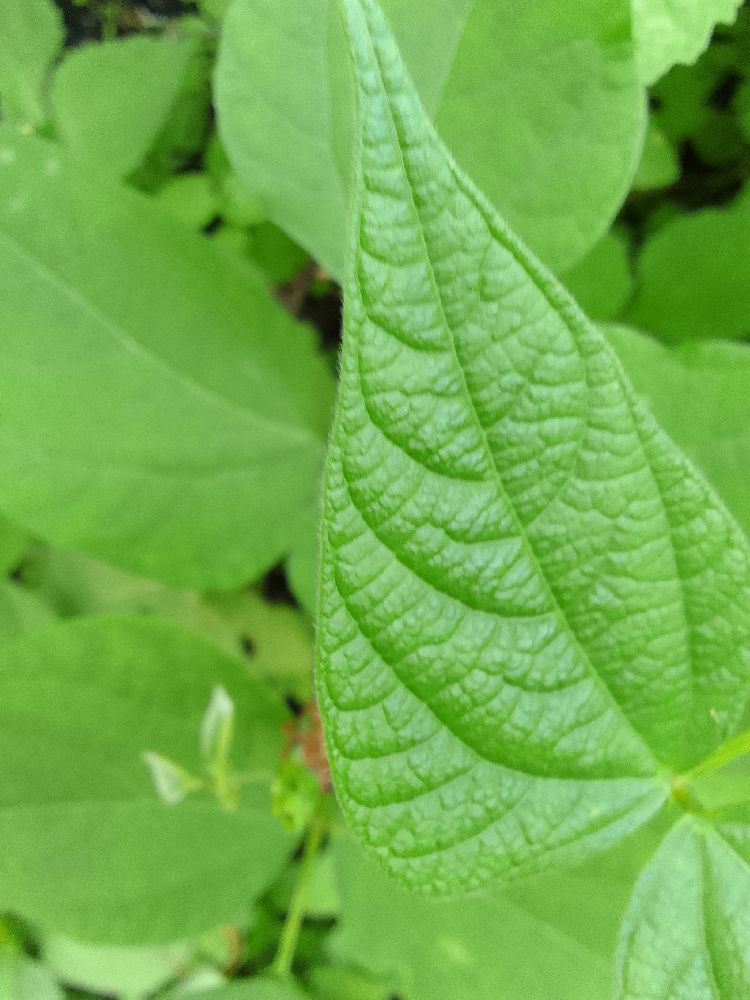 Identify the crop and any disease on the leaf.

common bean, healthy
